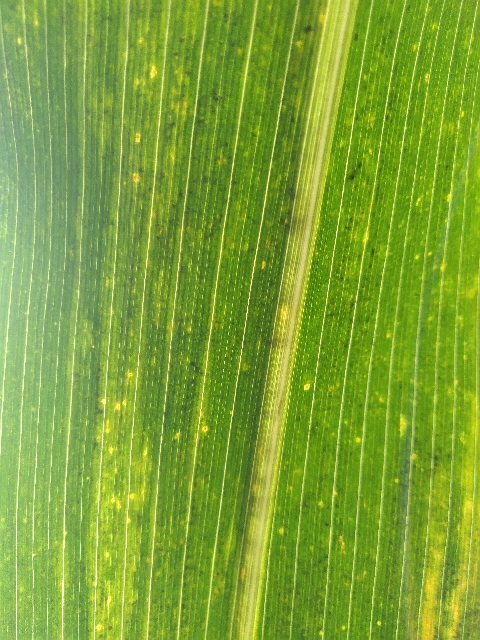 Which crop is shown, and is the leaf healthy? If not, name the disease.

maize, maize lethal necrosis
